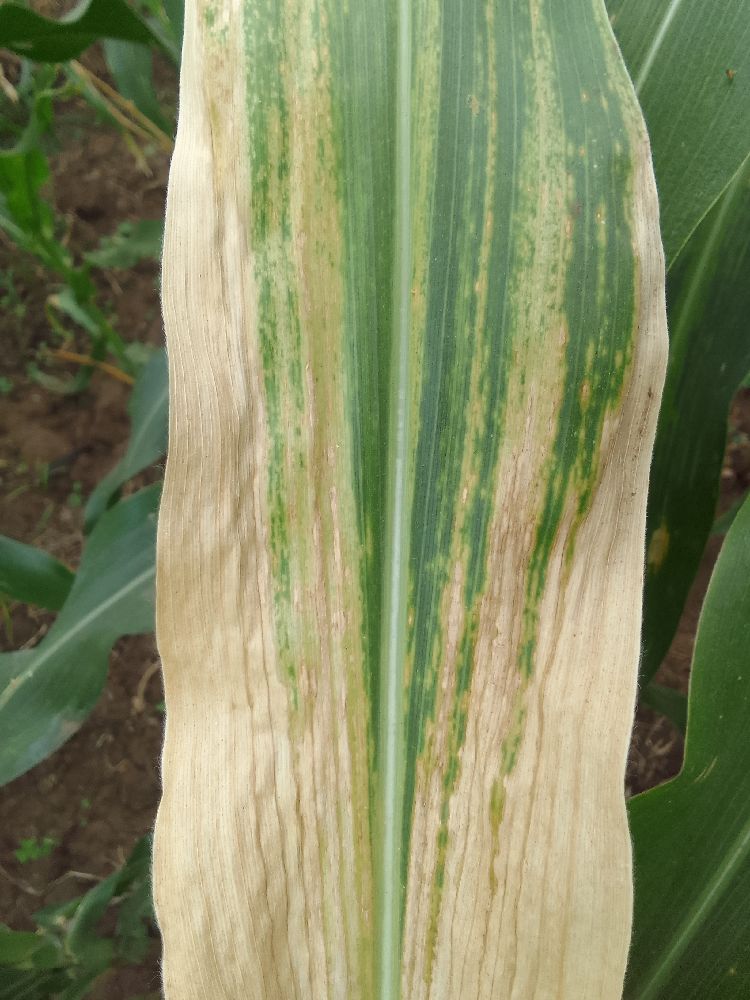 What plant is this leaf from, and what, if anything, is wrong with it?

maize, maize lethal necrosis
